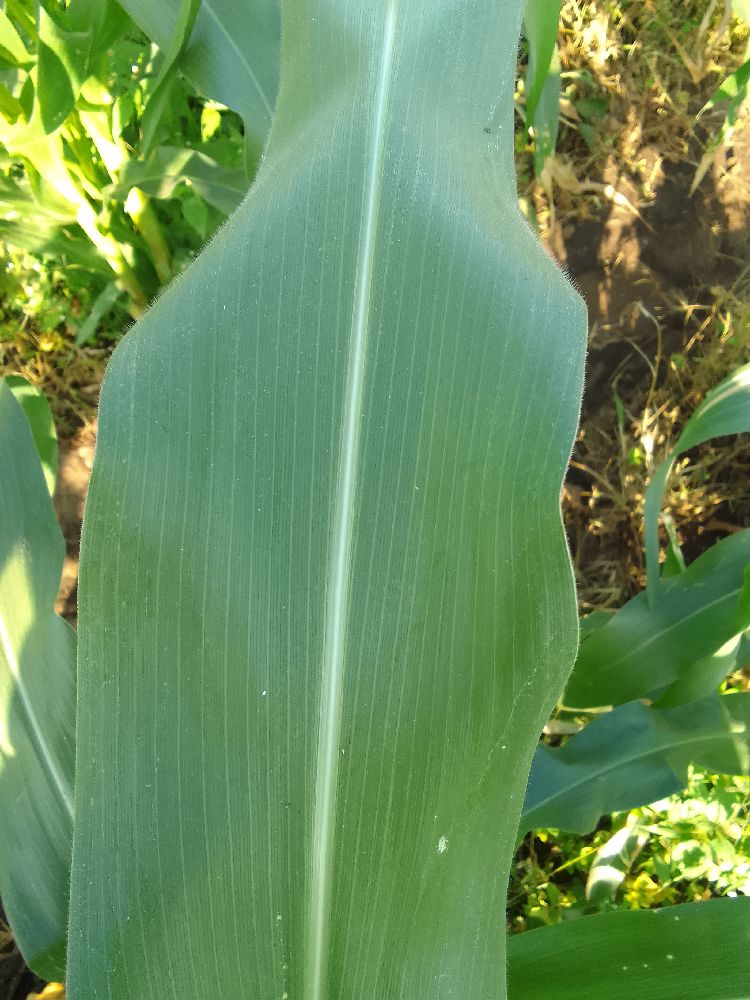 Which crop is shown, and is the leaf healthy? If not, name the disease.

maize, healthy
